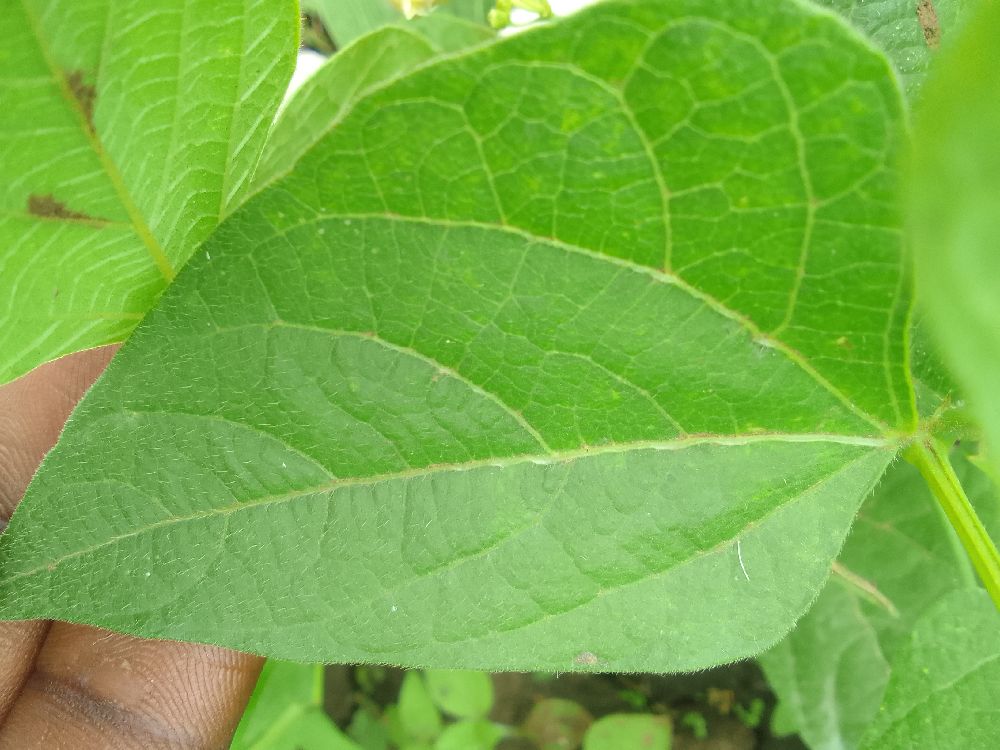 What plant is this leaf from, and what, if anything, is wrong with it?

common bean, healthy
